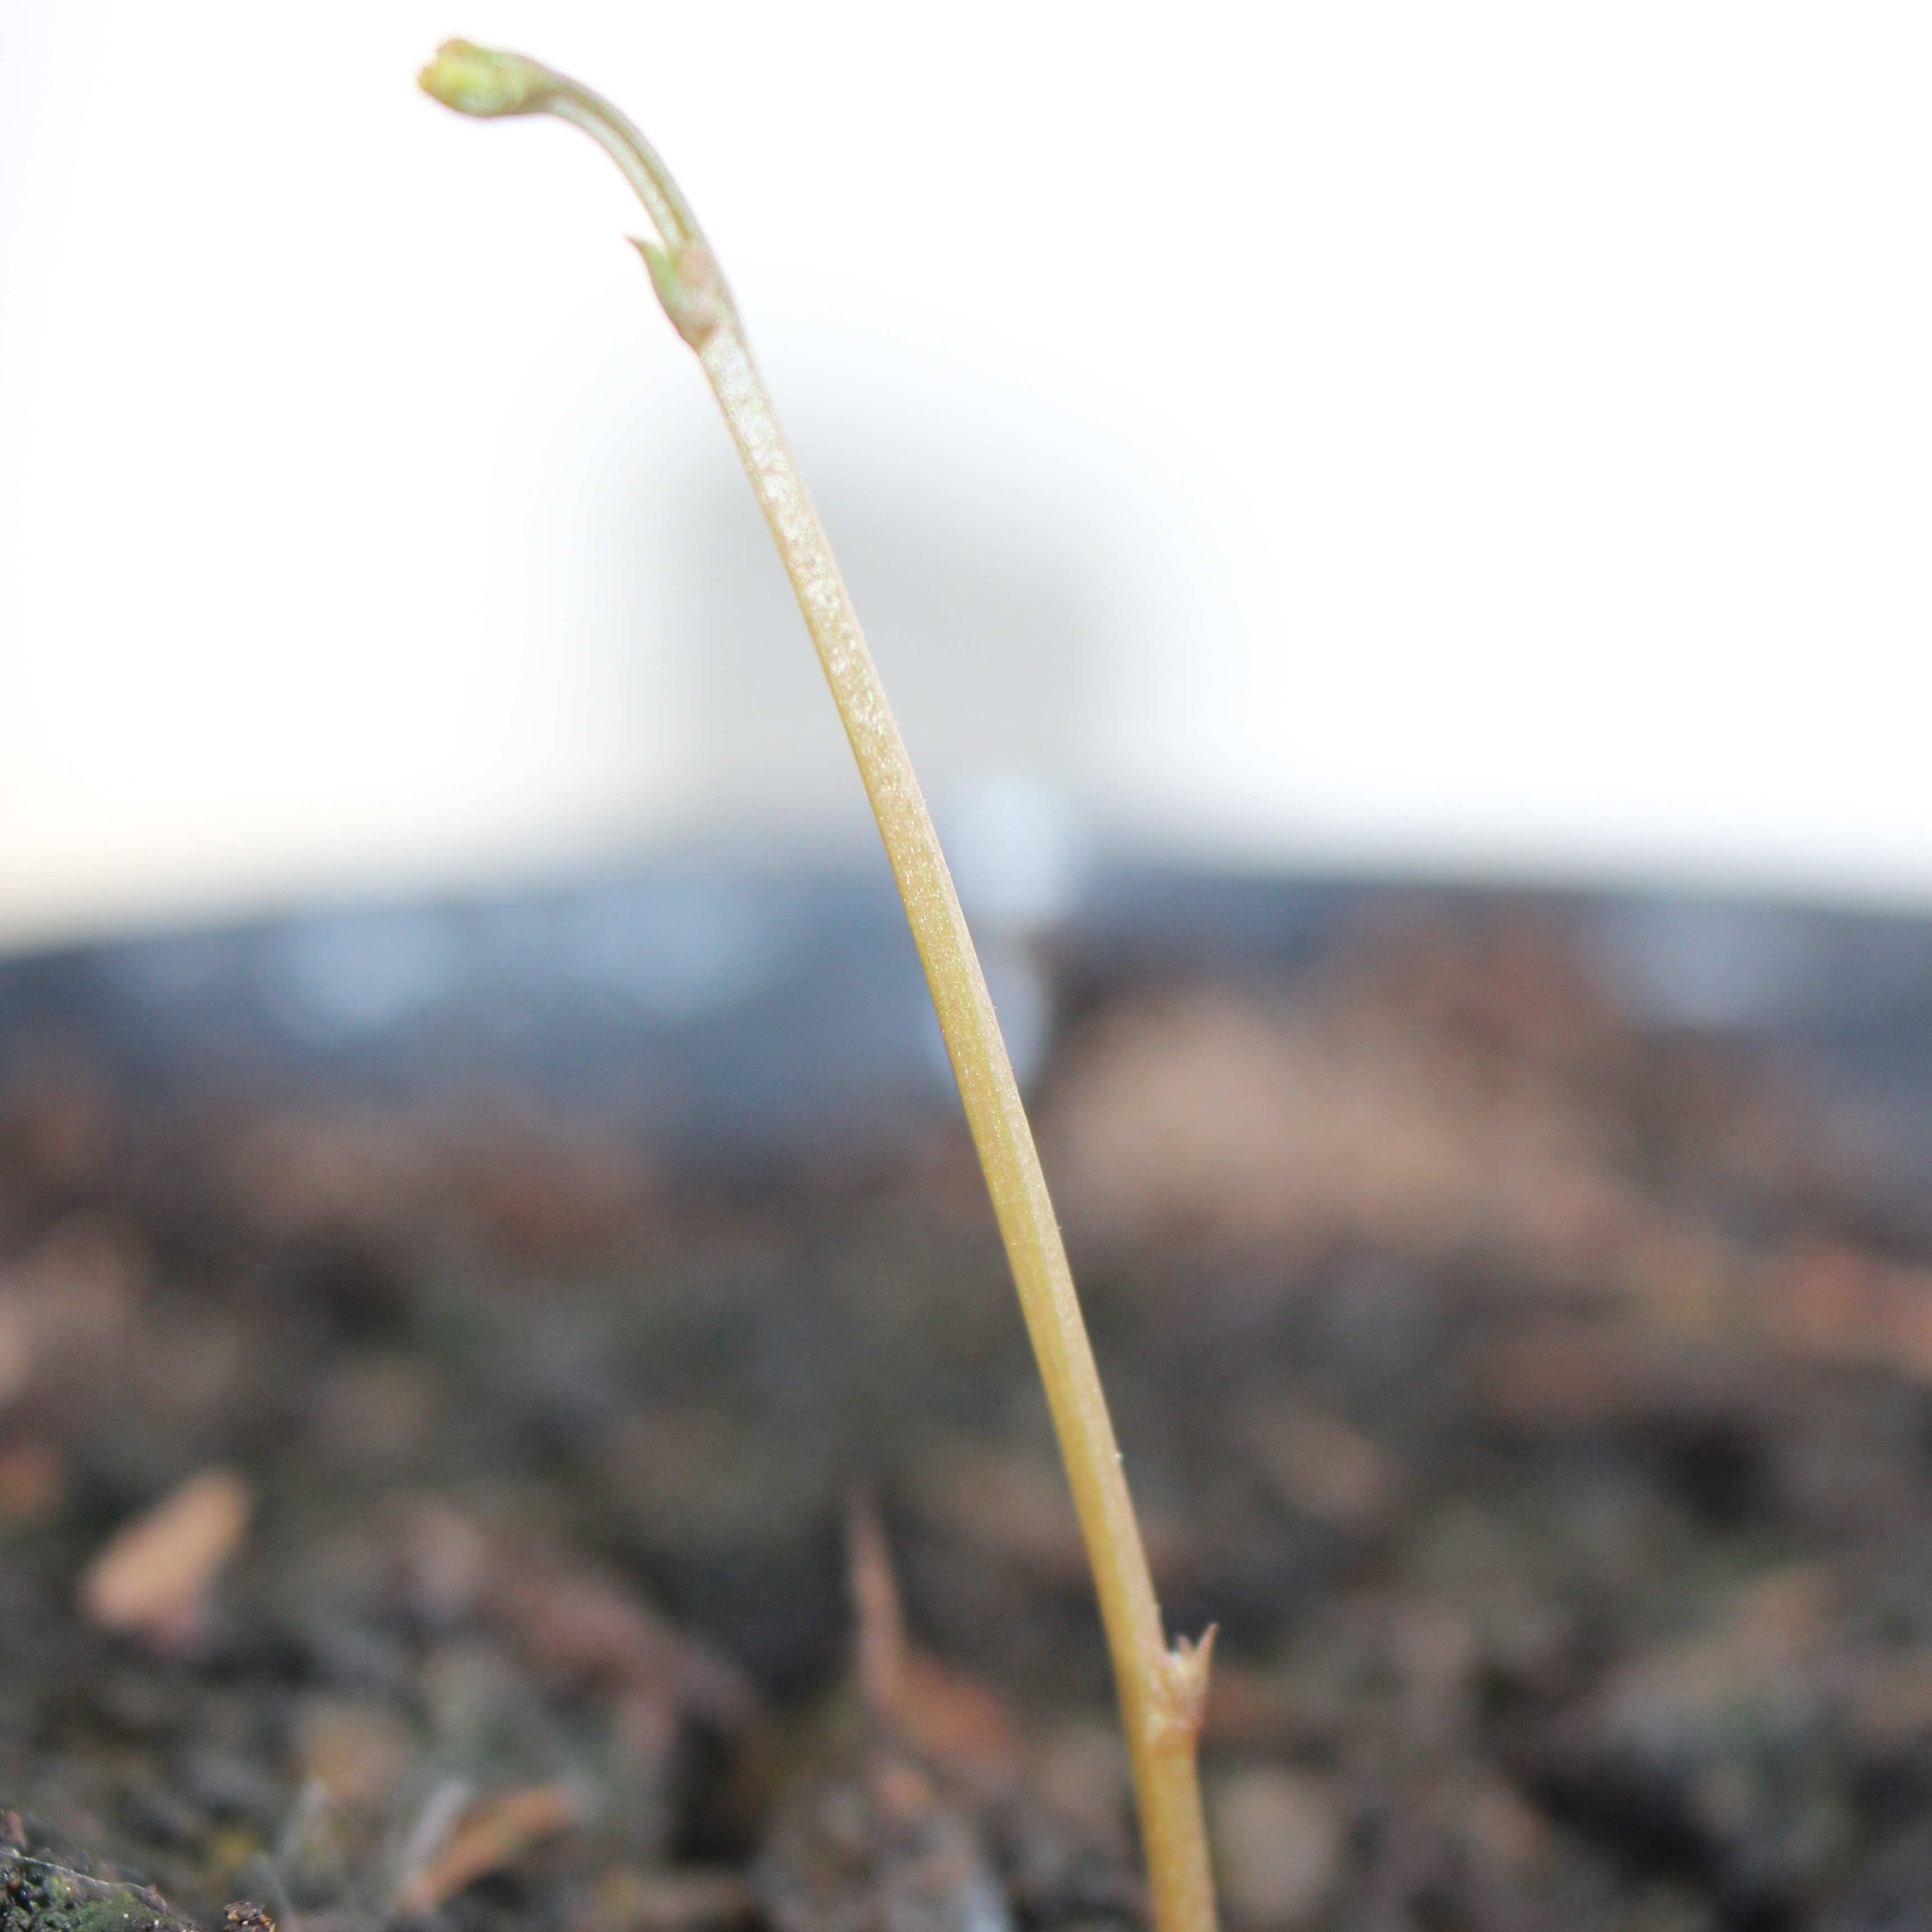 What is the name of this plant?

Vicia sativa
